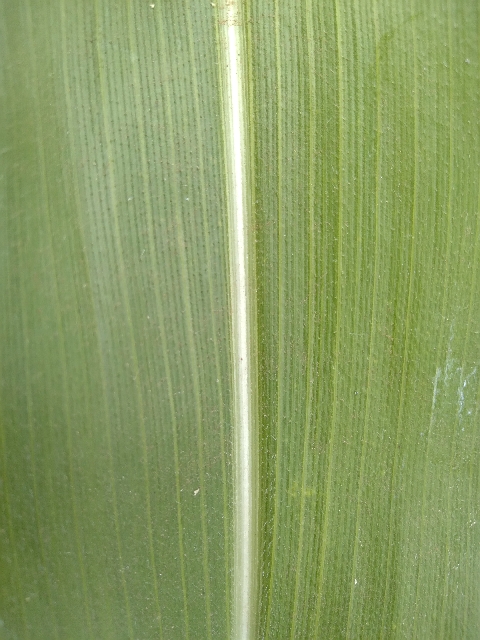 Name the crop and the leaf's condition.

maize, healthy
